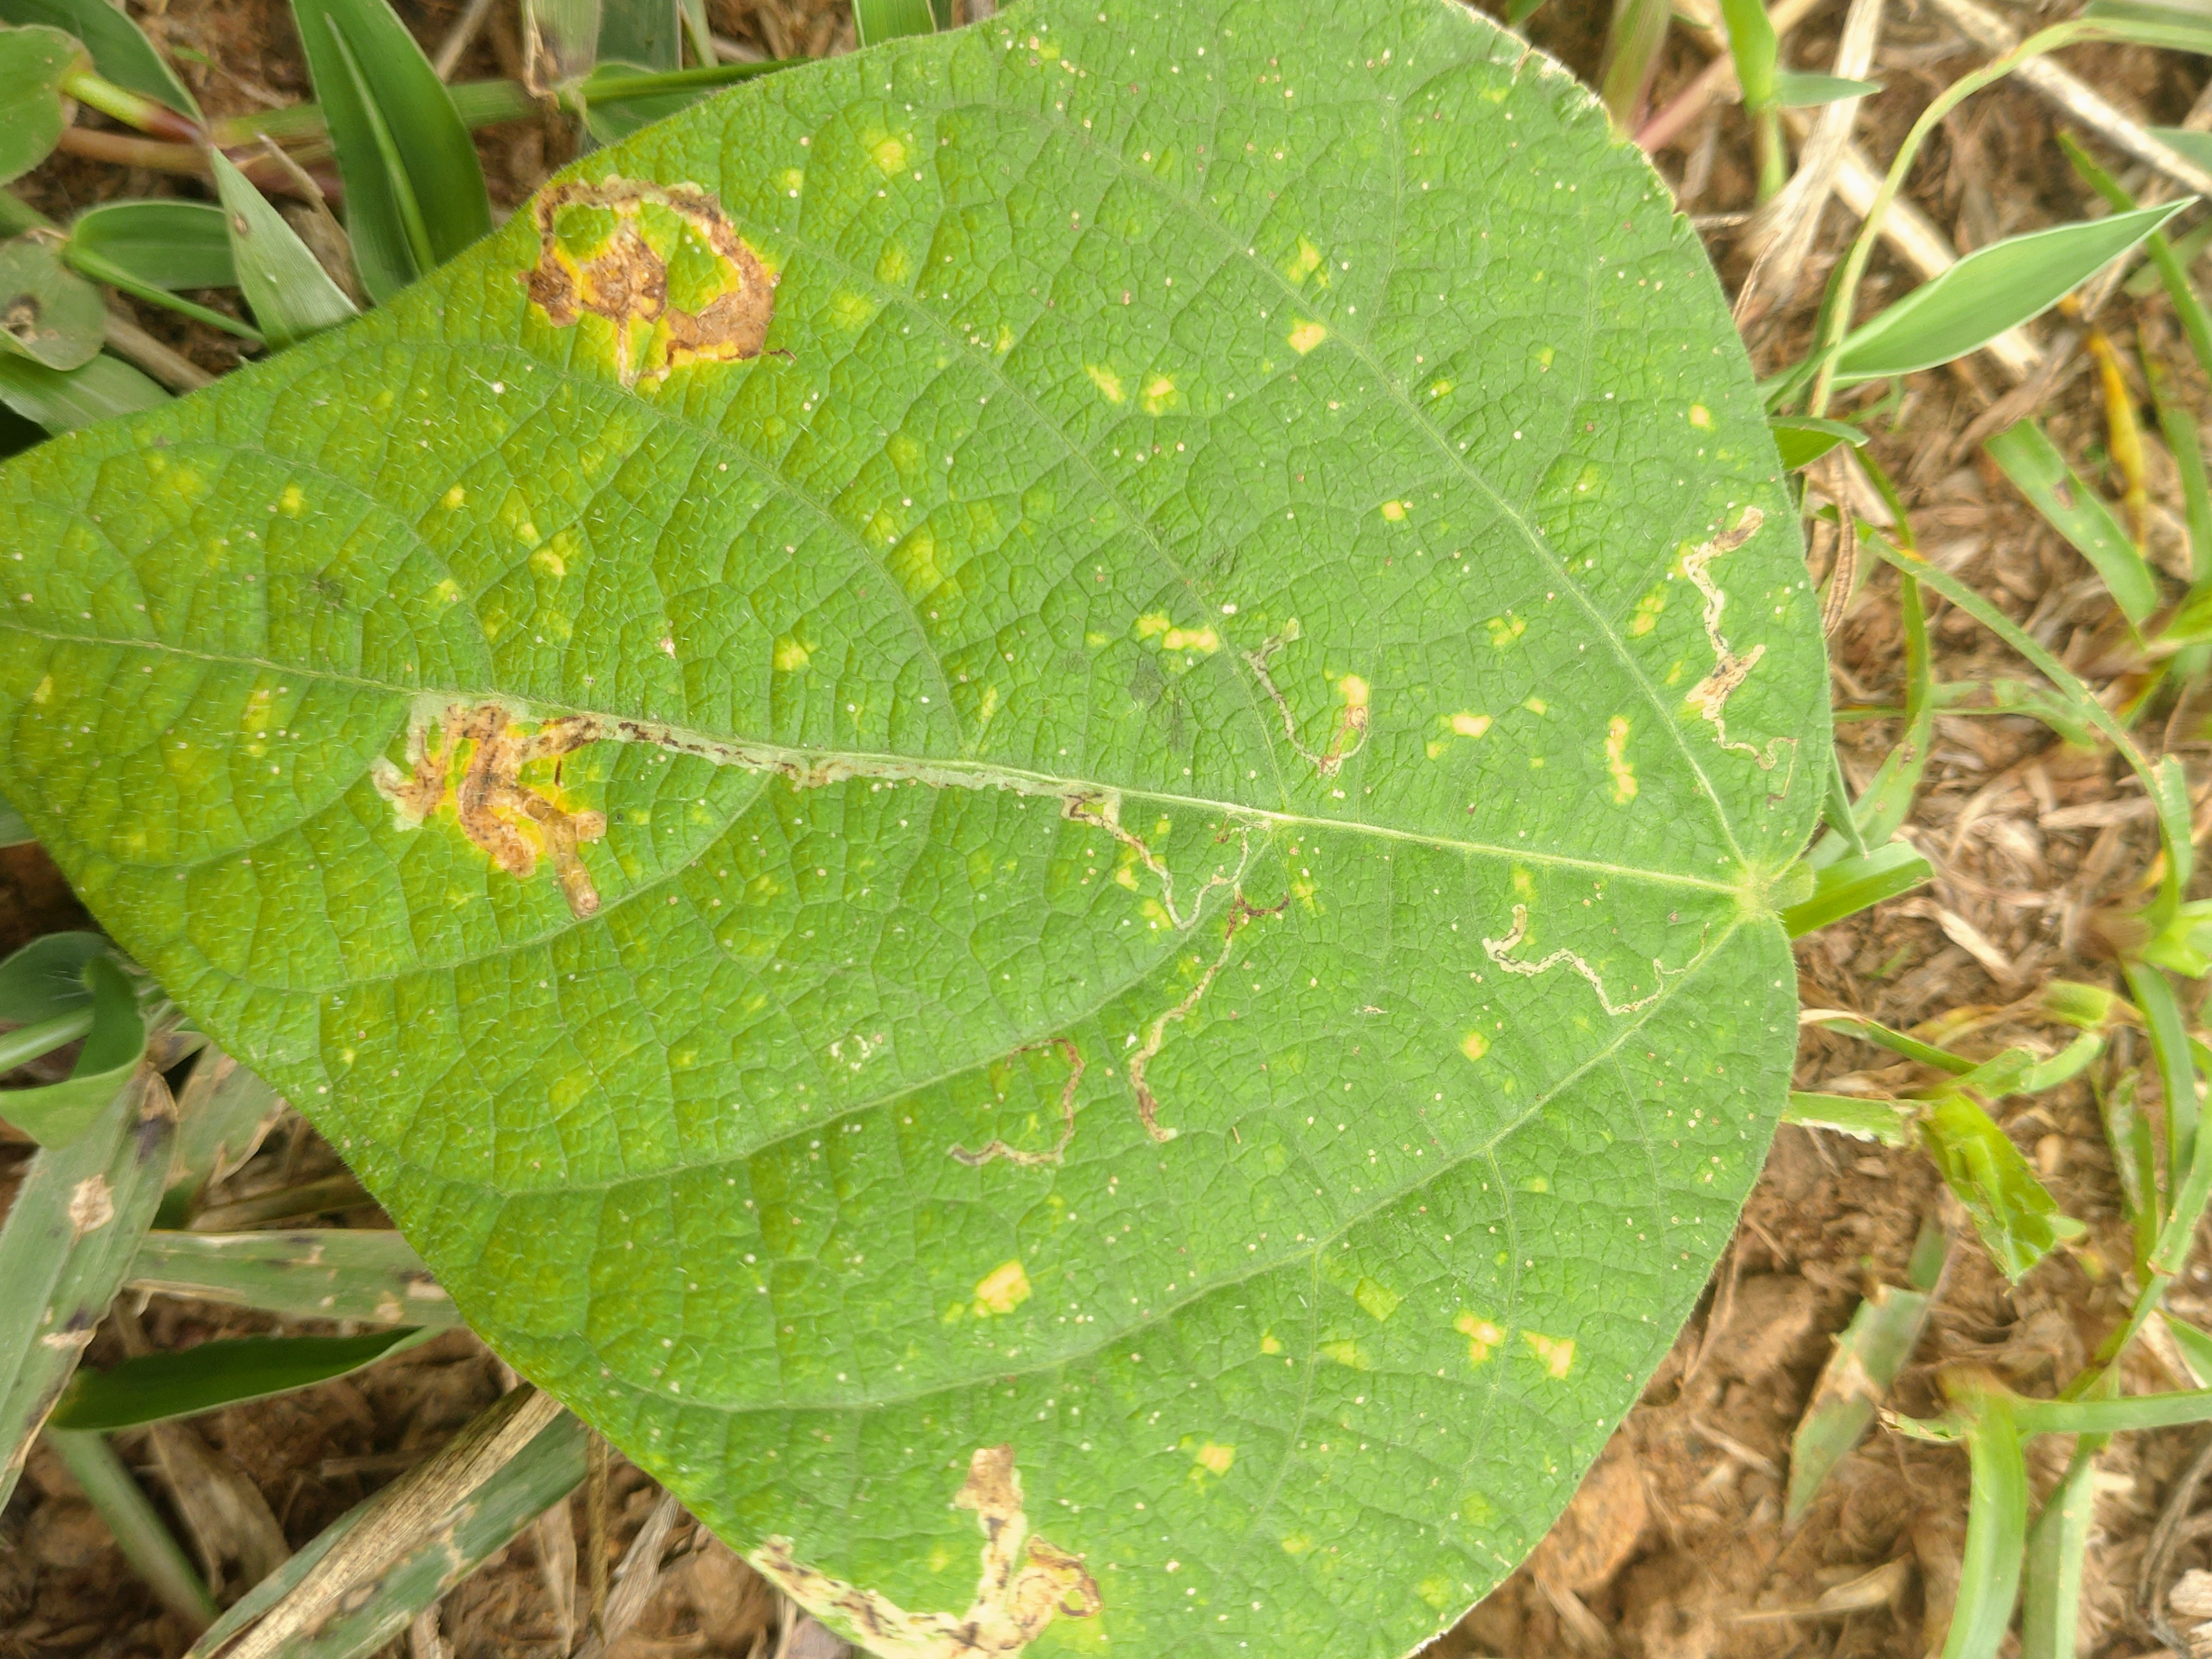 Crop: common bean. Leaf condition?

rust
